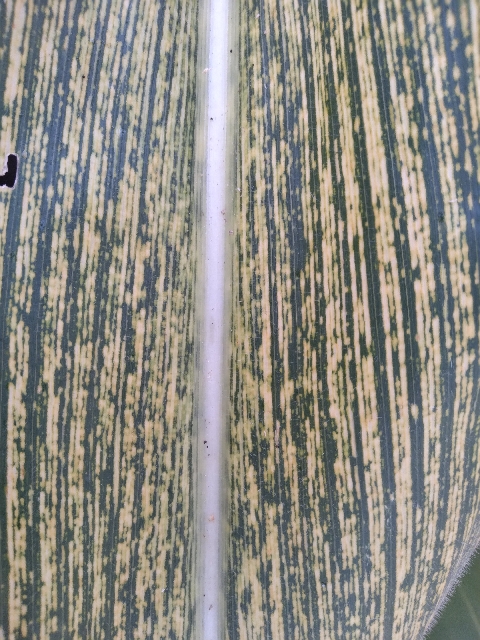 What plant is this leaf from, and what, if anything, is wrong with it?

maize, maize streak virus
